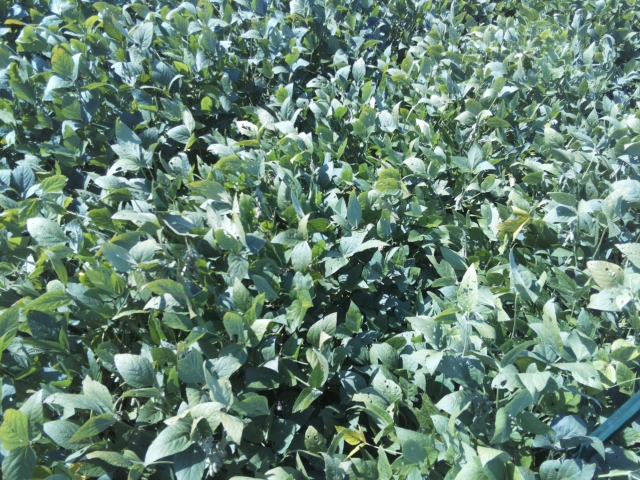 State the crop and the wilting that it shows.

soybean, slight leaflet or petiole turgor loss in upper canopy
